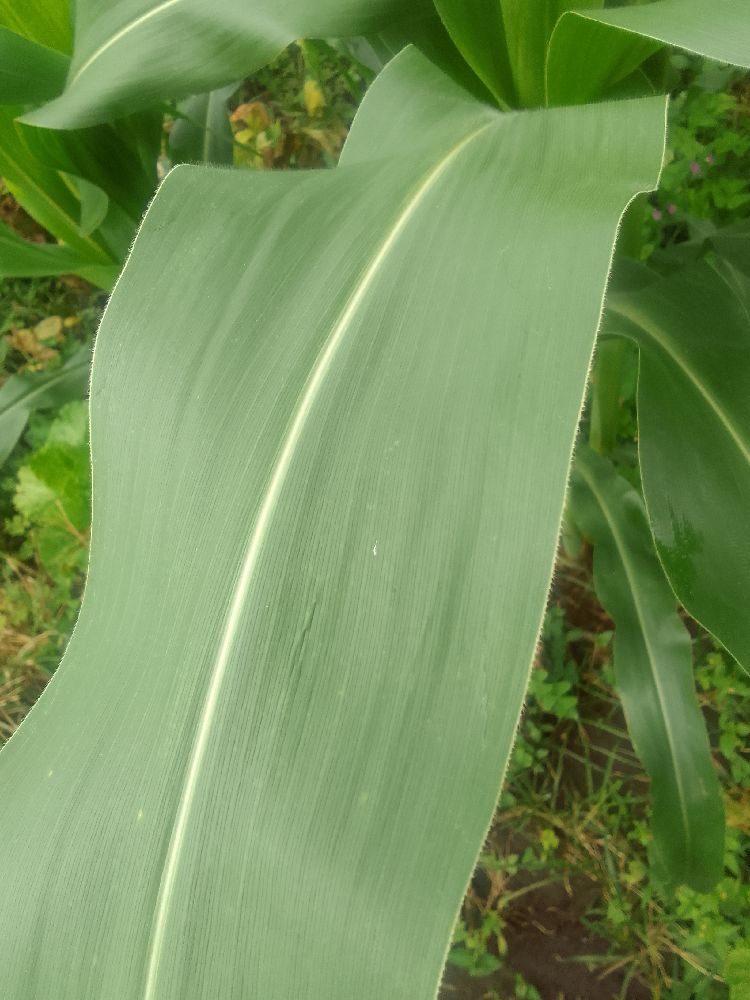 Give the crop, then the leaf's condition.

maize, healthy
